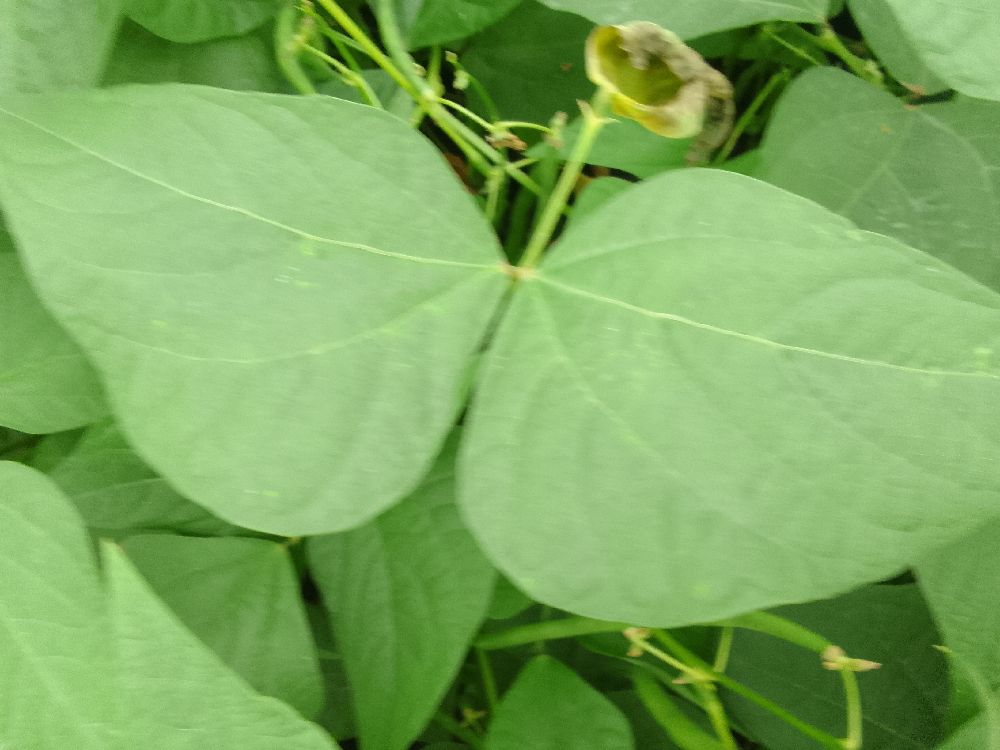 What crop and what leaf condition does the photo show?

common bean, healthy
